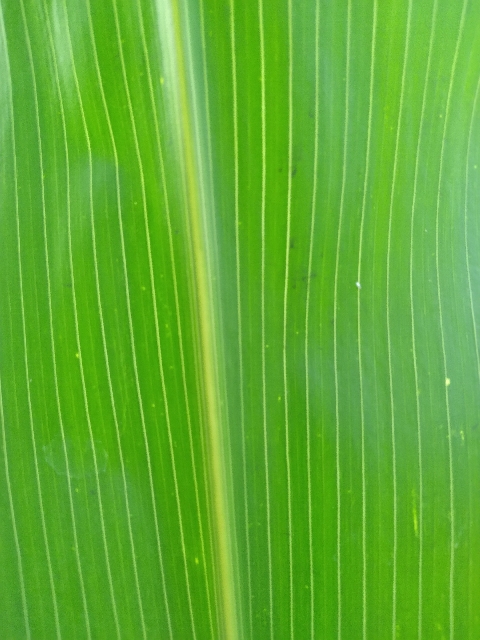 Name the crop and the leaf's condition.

maize, healthy
